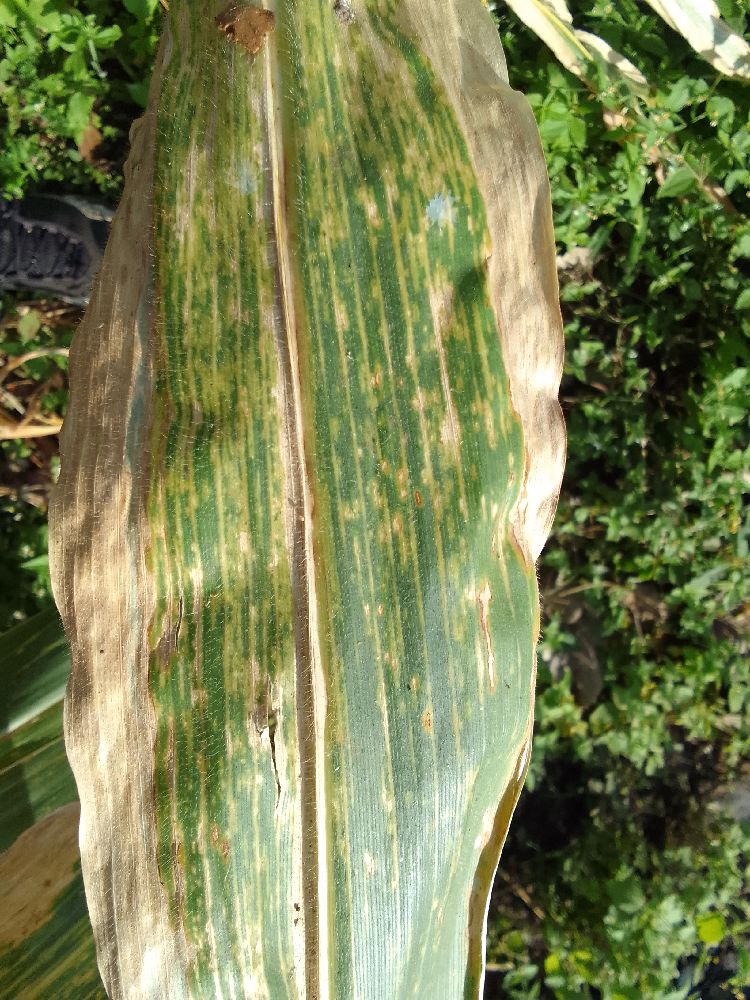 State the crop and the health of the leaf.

maize, maize lethal necrosis
